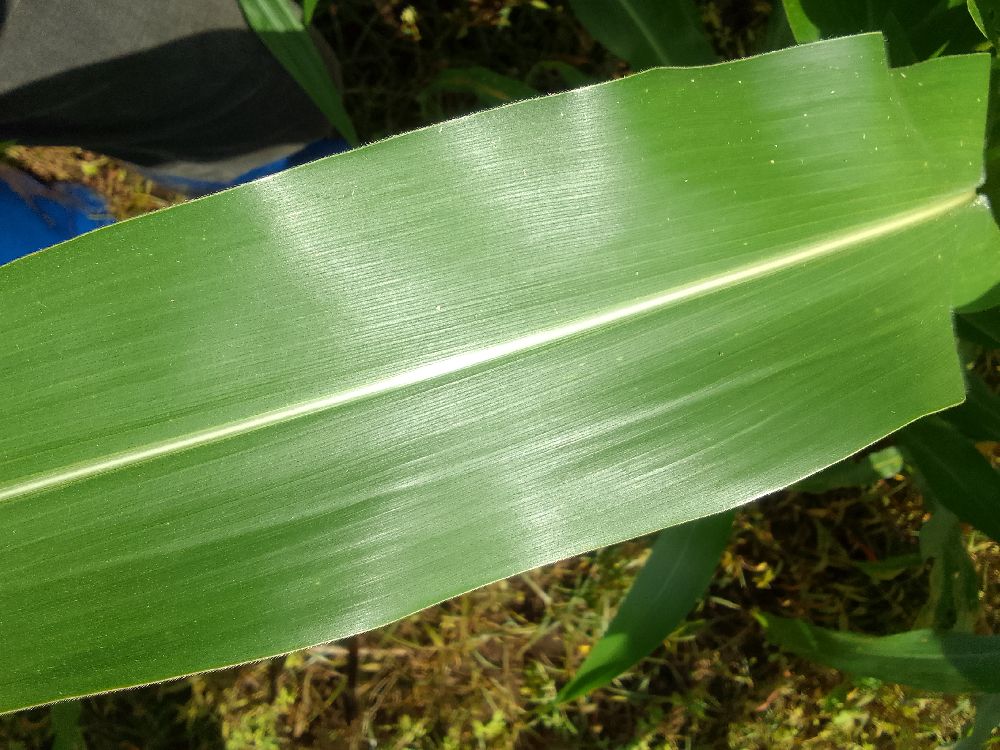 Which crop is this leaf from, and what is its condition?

maize, healthy
